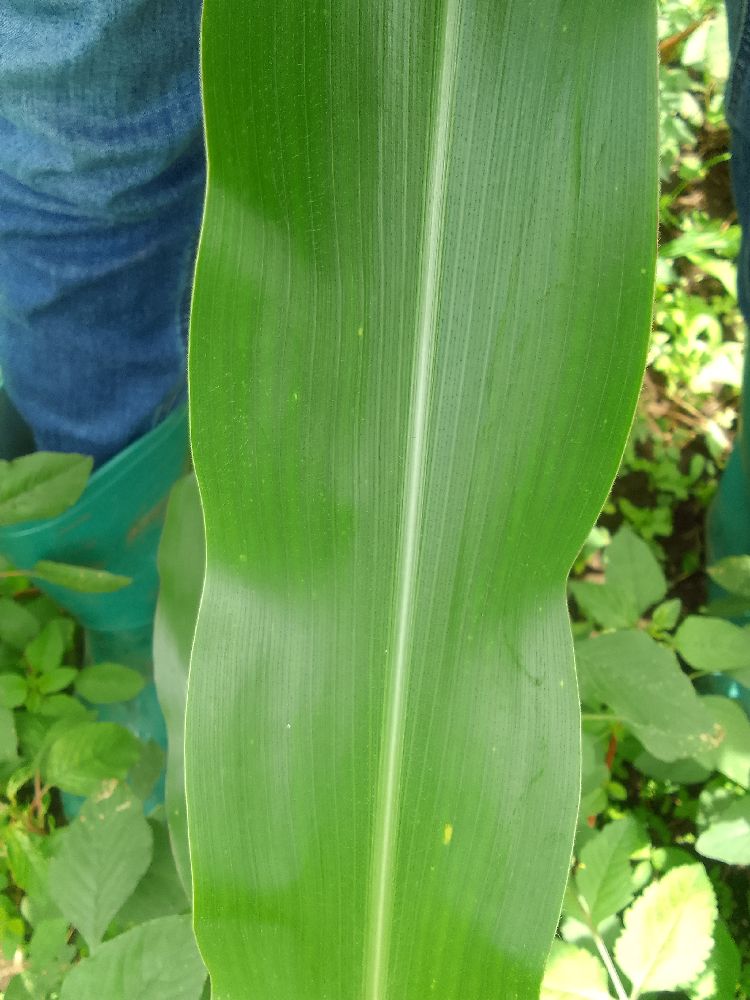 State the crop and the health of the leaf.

maize, healthy
